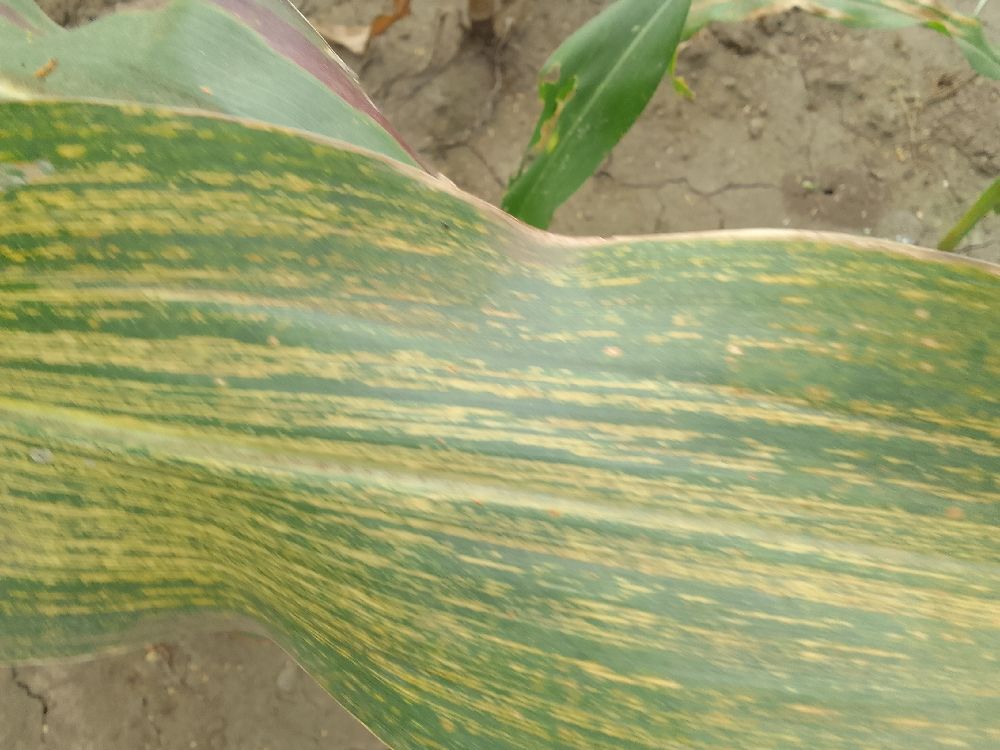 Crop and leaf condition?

maize, maize streak virus
